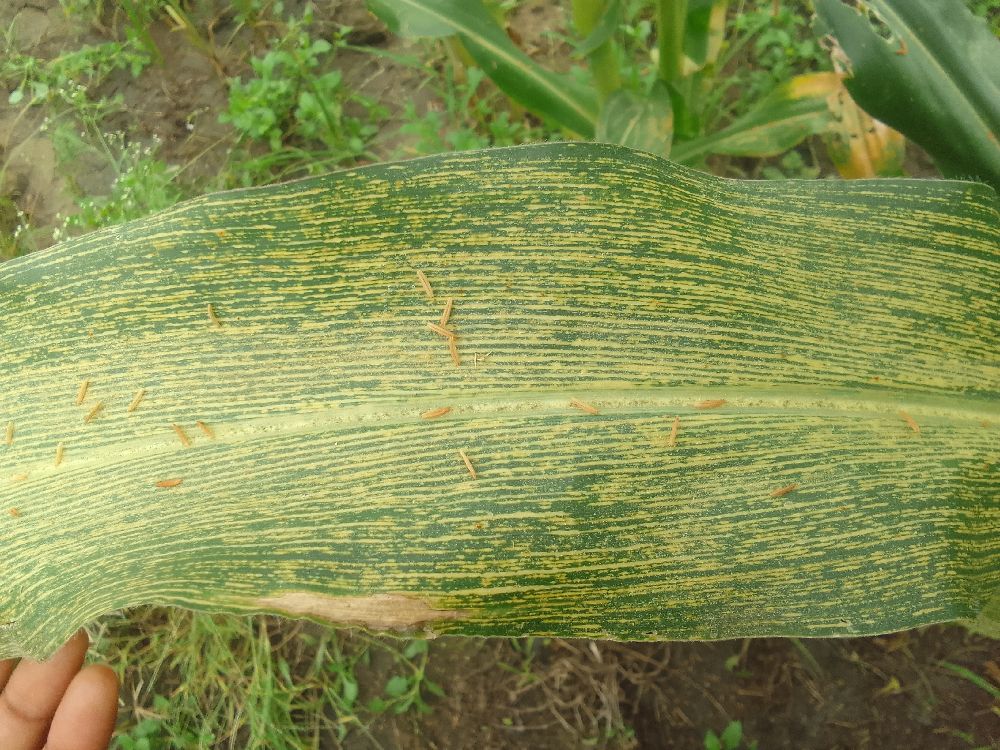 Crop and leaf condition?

maize, maize streak virus
